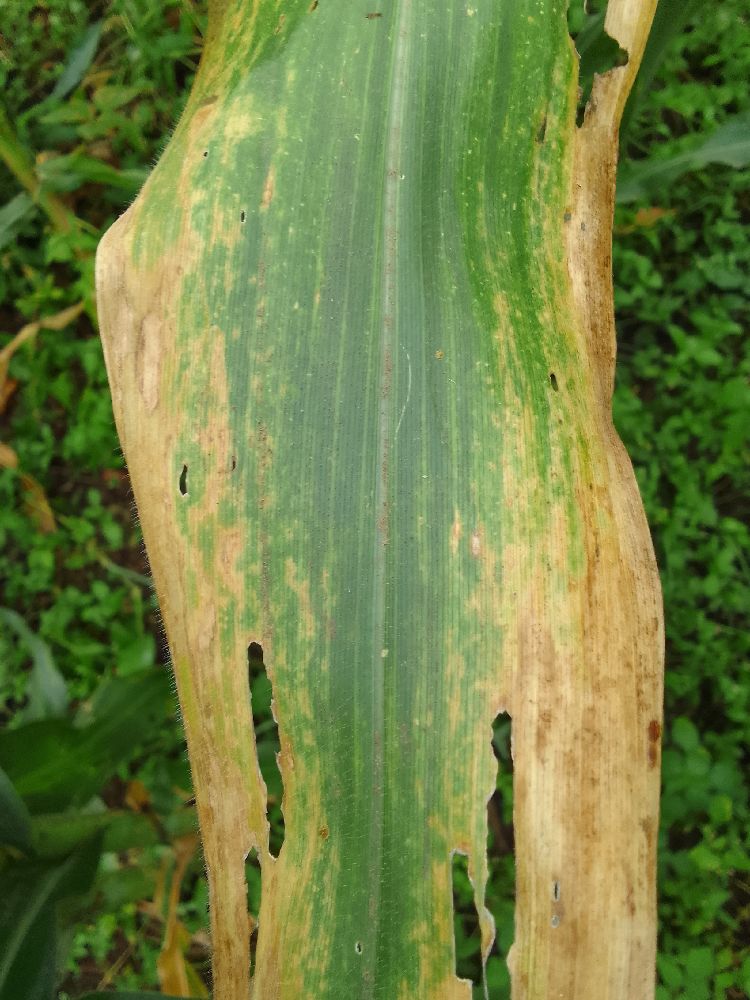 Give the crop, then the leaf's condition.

maize, maize lethal necrosis
